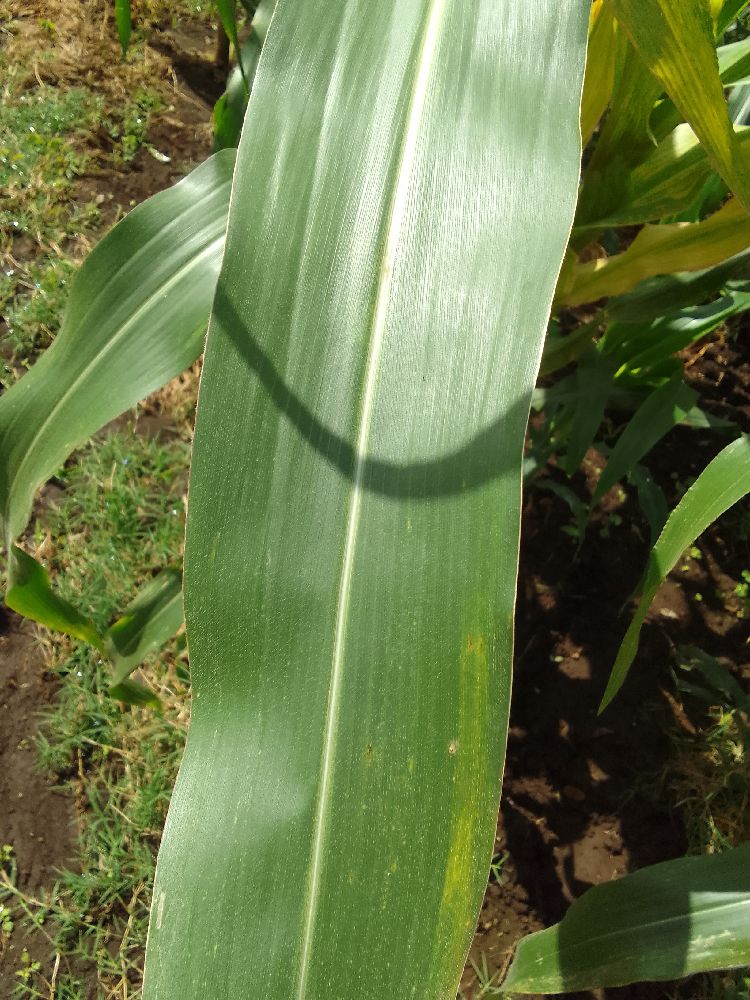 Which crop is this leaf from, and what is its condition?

maize, healthy
